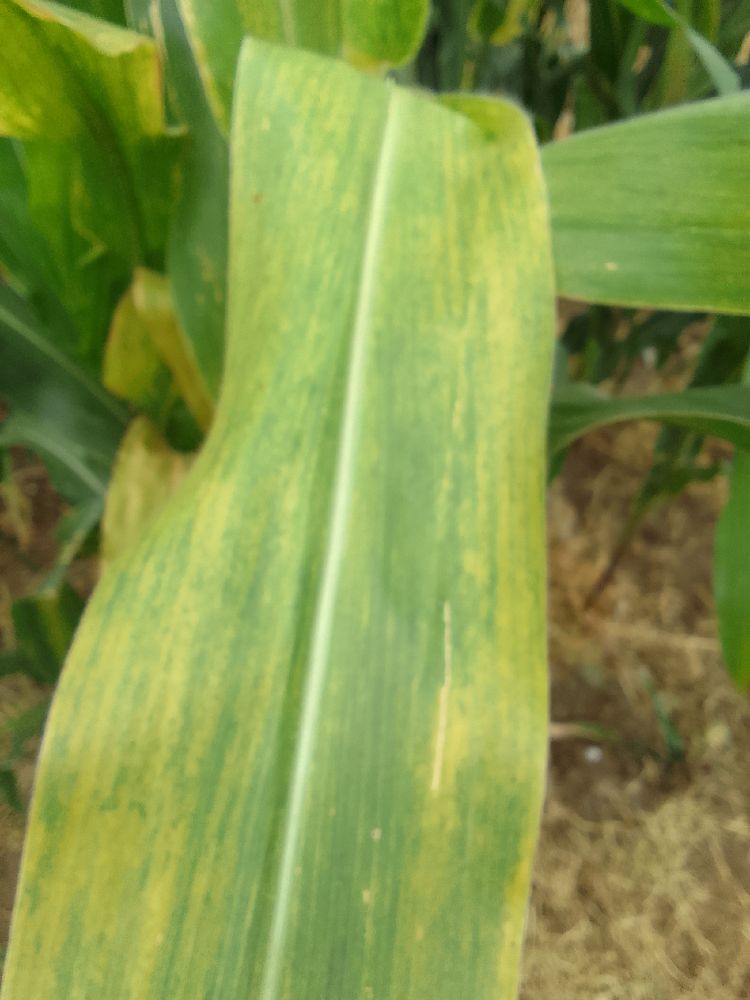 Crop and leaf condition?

maize, maize lethal necrosis
